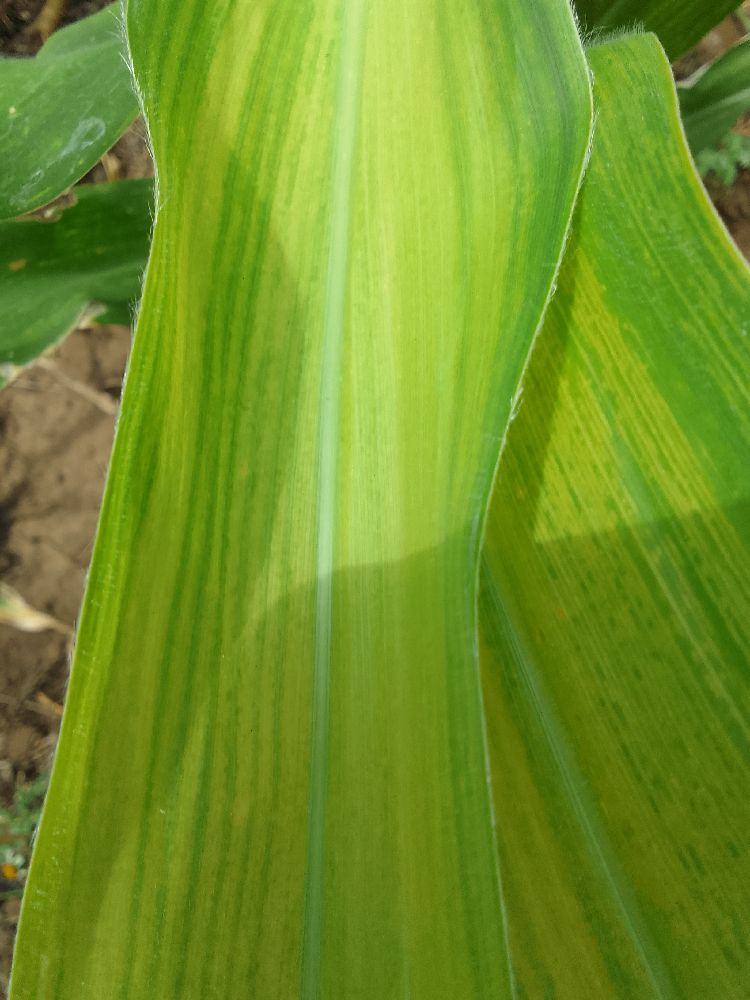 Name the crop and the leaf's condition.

maize, maize lethal necrosis
